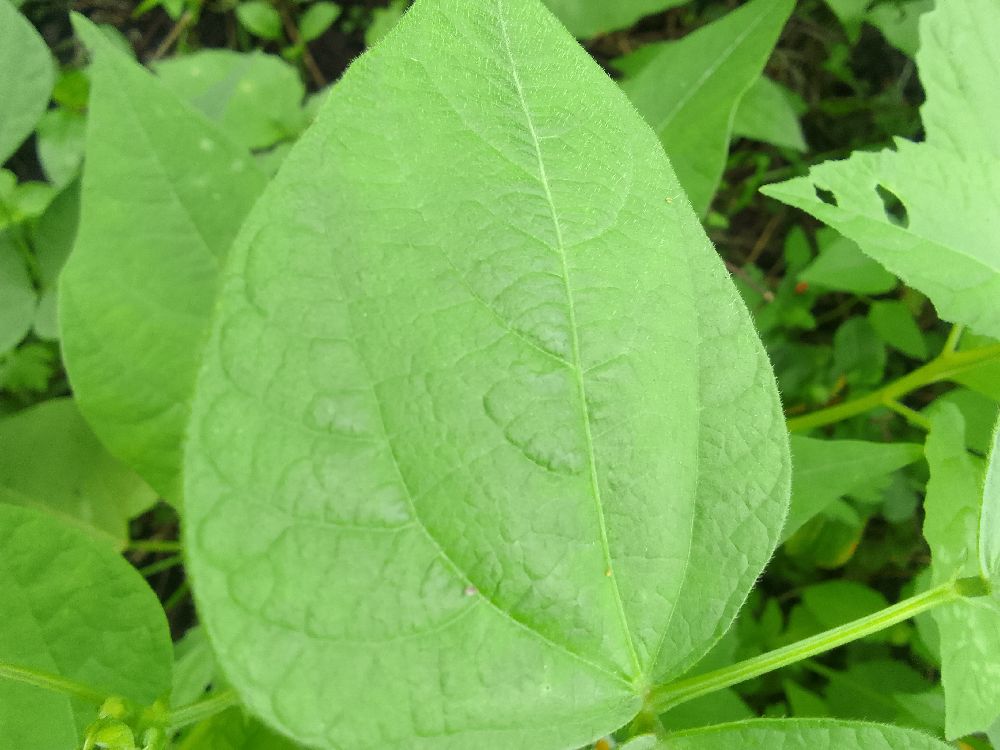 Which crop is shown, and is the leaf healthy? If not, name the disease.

common bean, healthy
